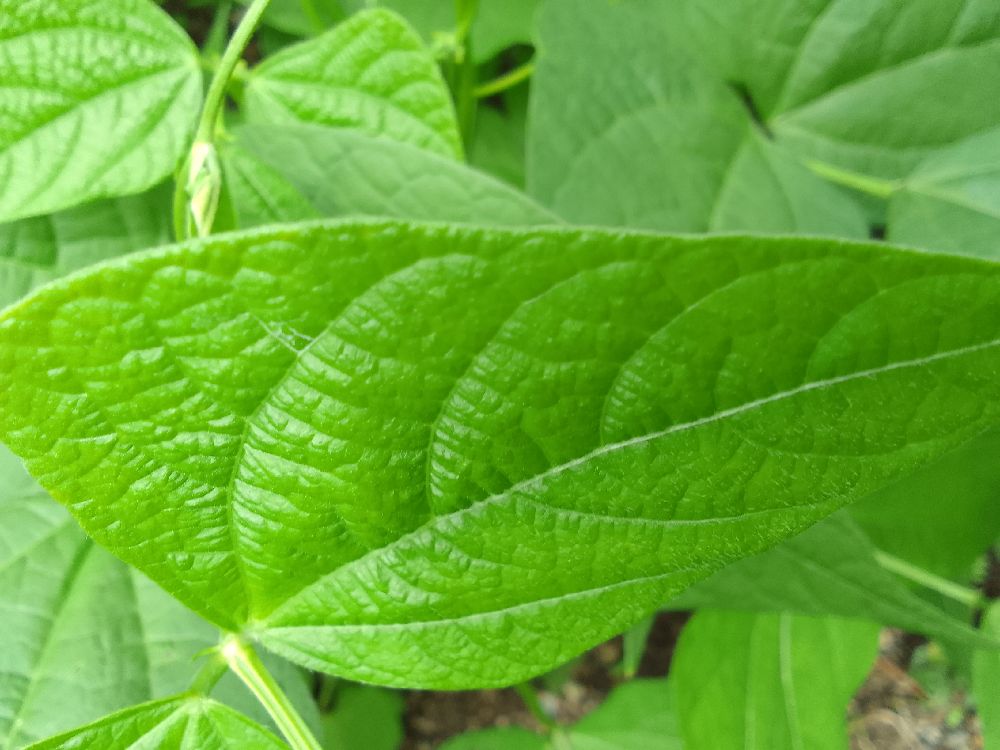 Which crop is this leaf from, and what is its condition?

common bean, healthy
